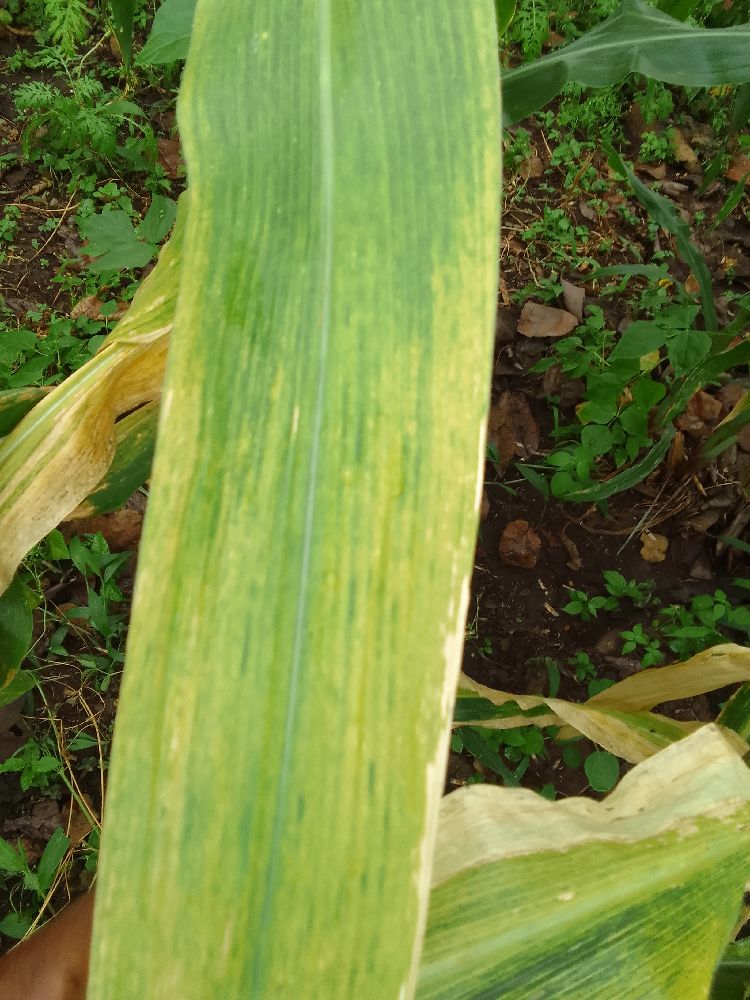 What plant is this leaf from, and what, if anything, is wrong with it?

maize, maize lethal necrosis
